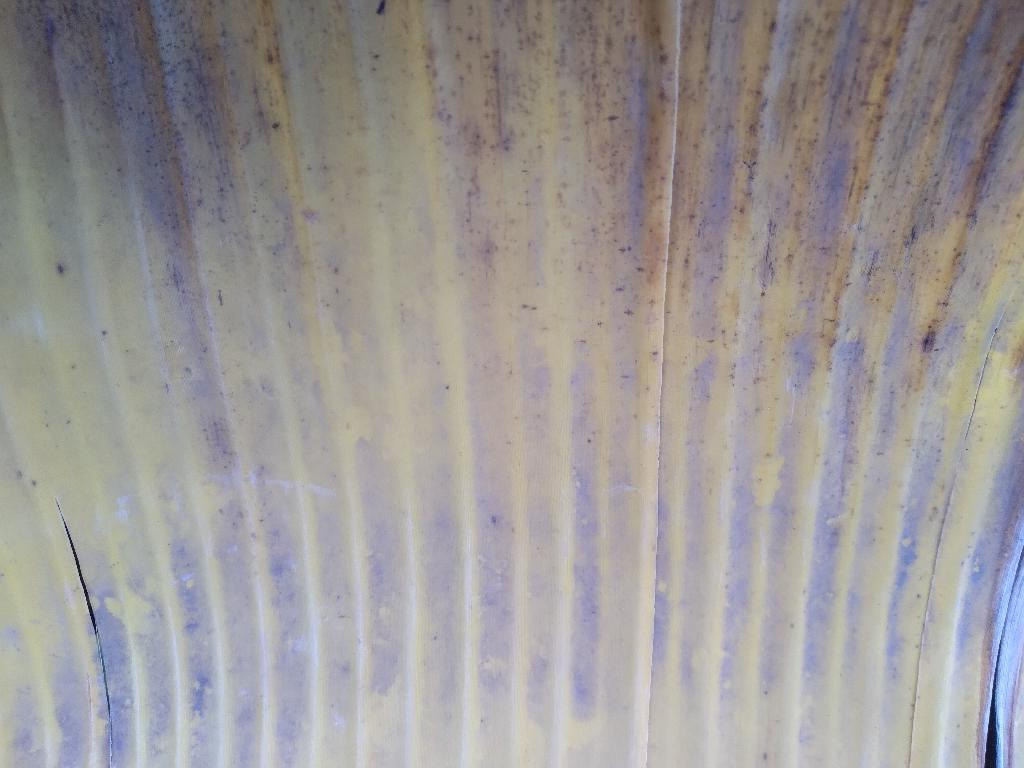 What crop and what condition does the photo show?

banana, fusarium wilt race 1
